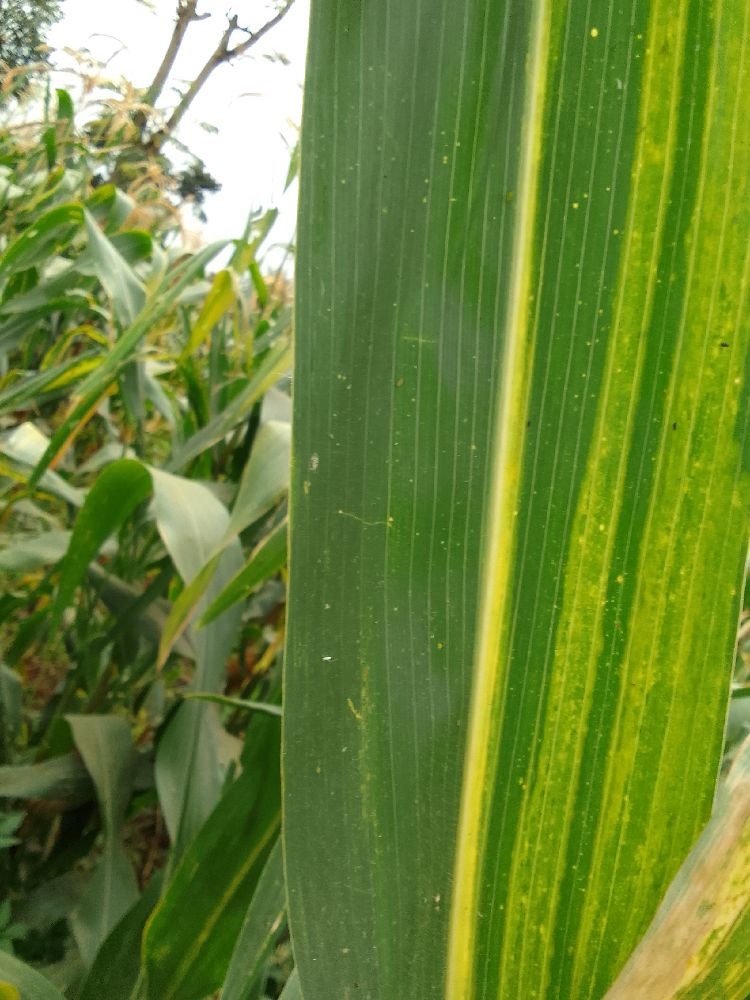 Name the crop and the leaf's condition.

maize, maize lethal necrosis
